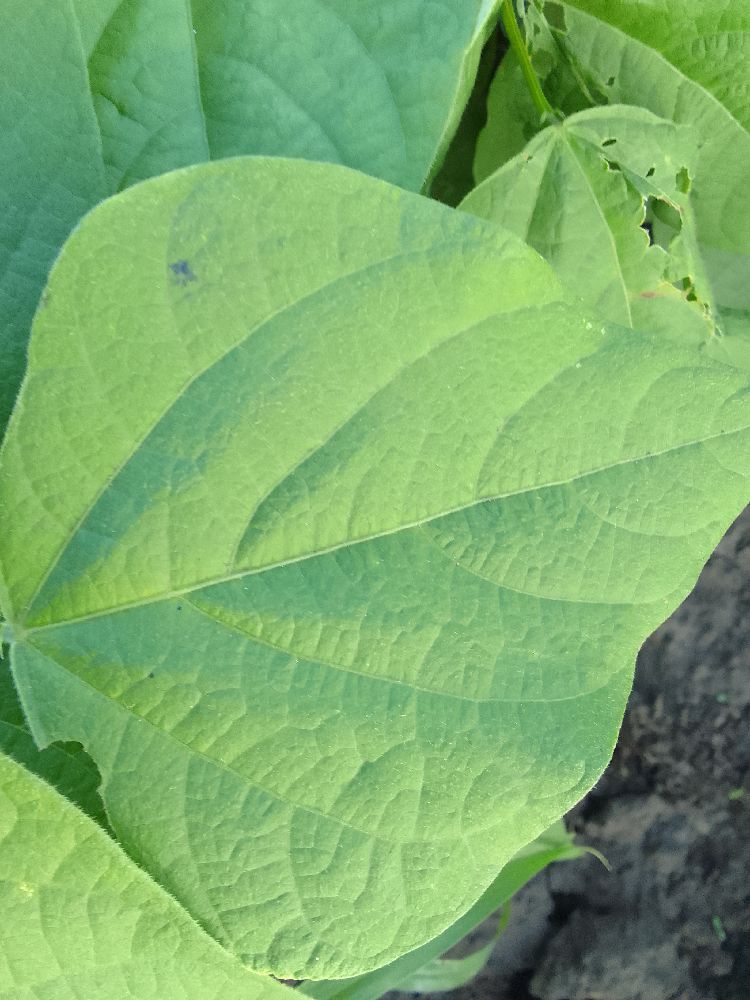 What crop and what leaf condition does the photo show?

common bean, healthy
